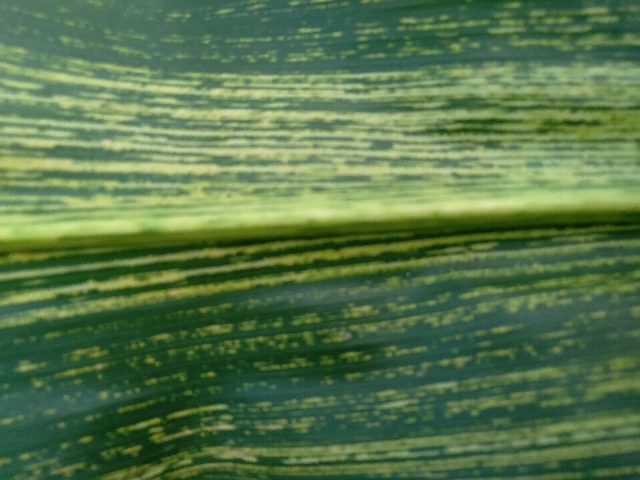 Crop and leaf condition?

maize, maize streak virus
